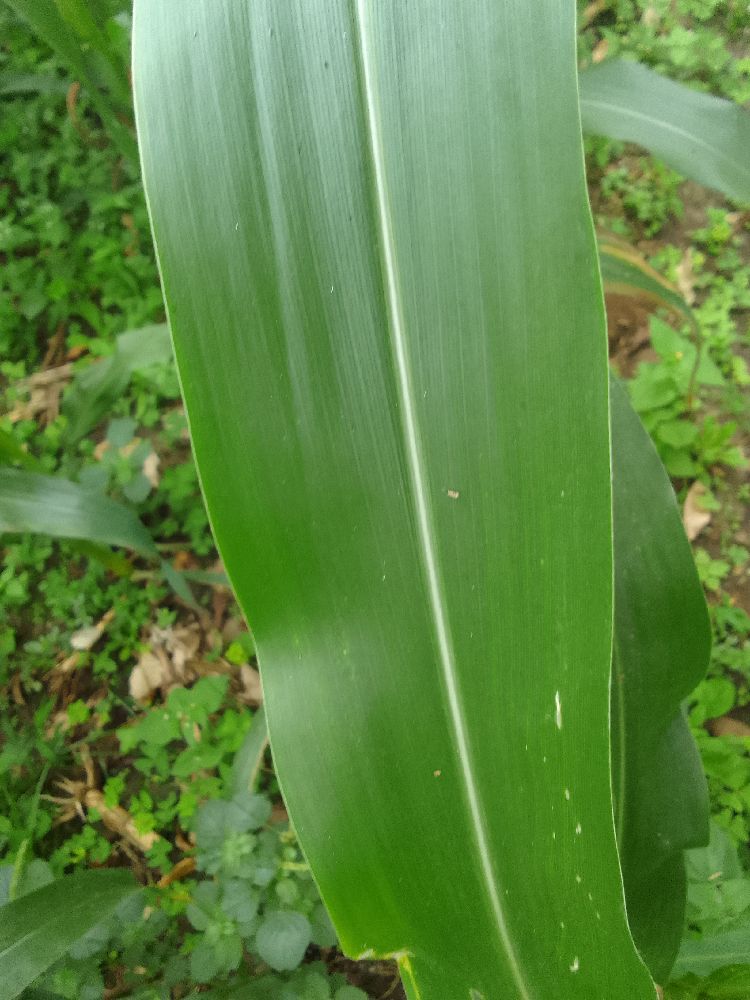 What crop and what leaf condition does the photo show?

maize, healthy
